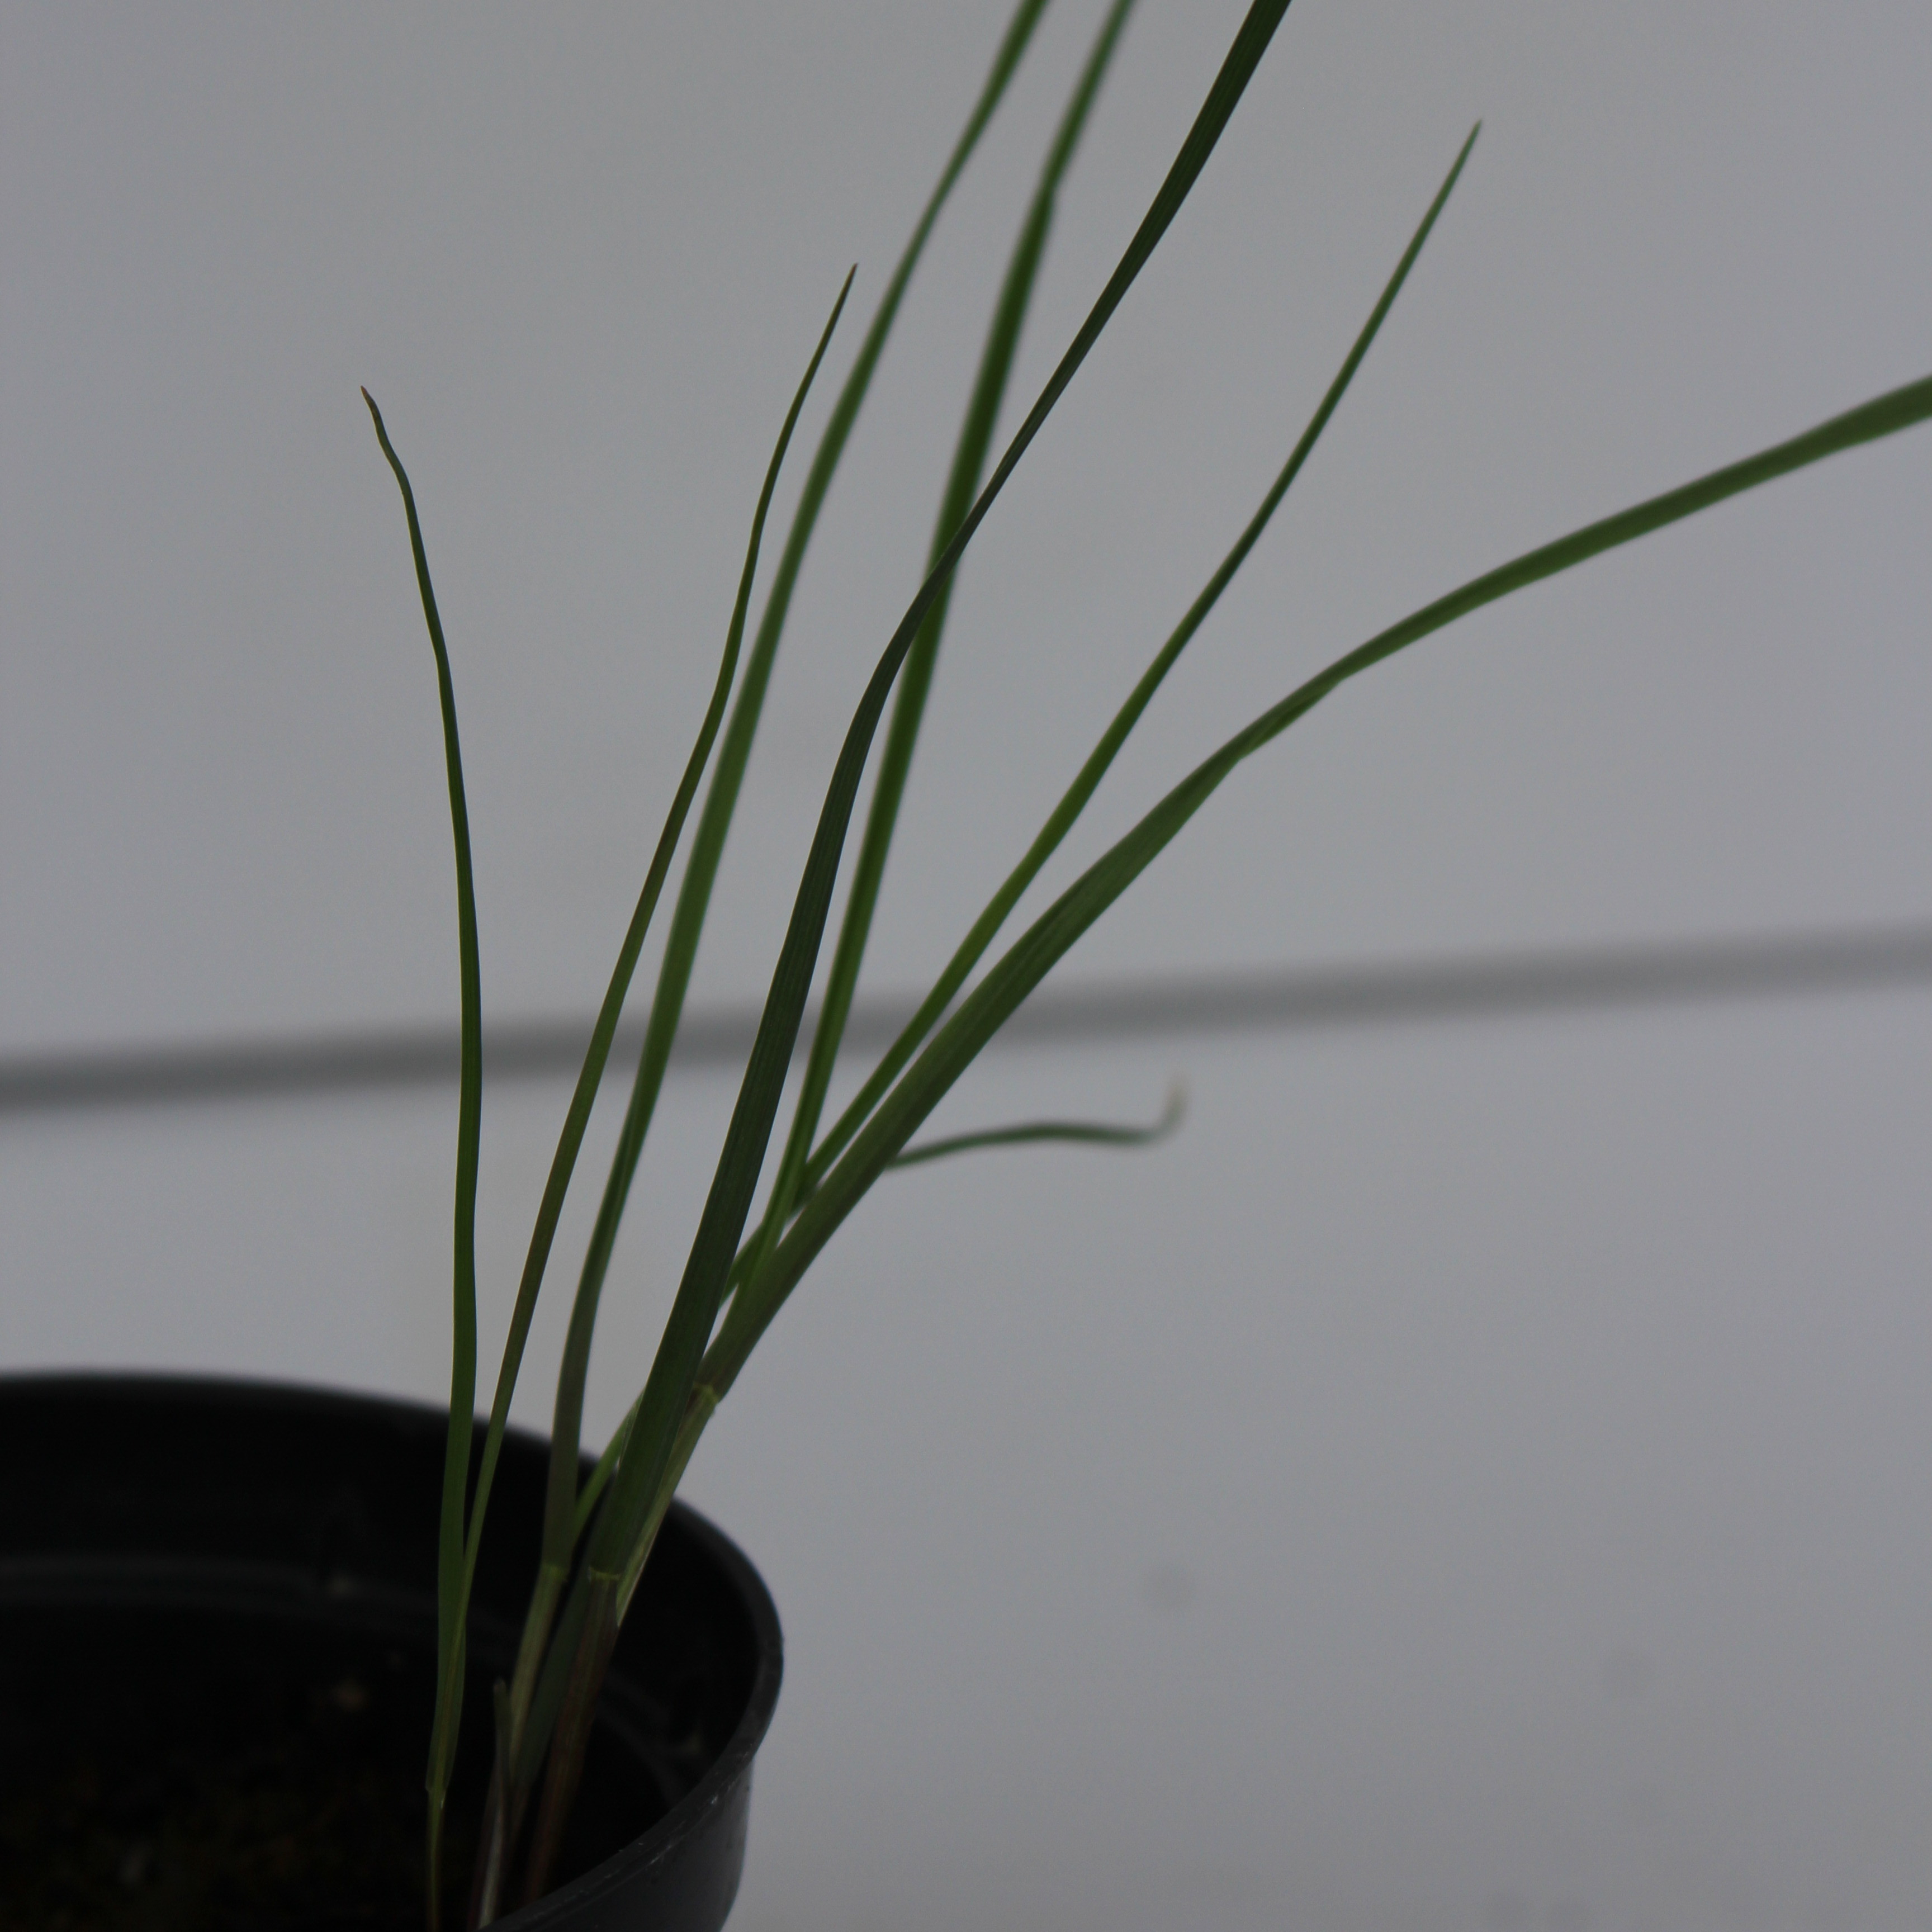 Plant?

Lolium multiflorum
